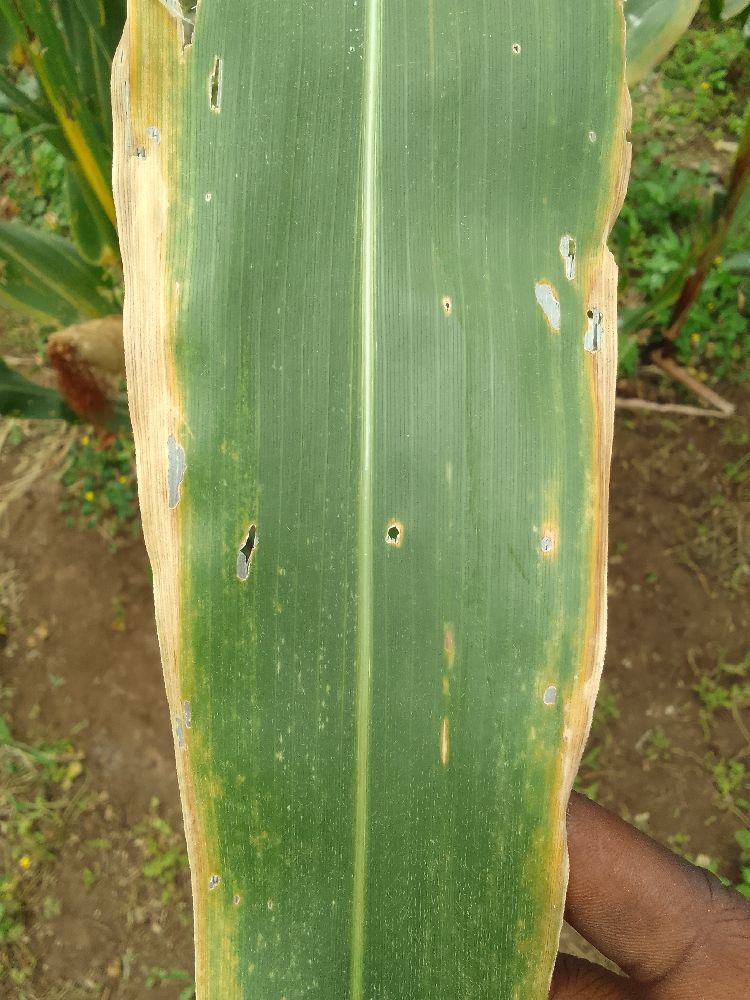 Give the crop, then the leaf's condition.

maize, maize lethal necrosis
